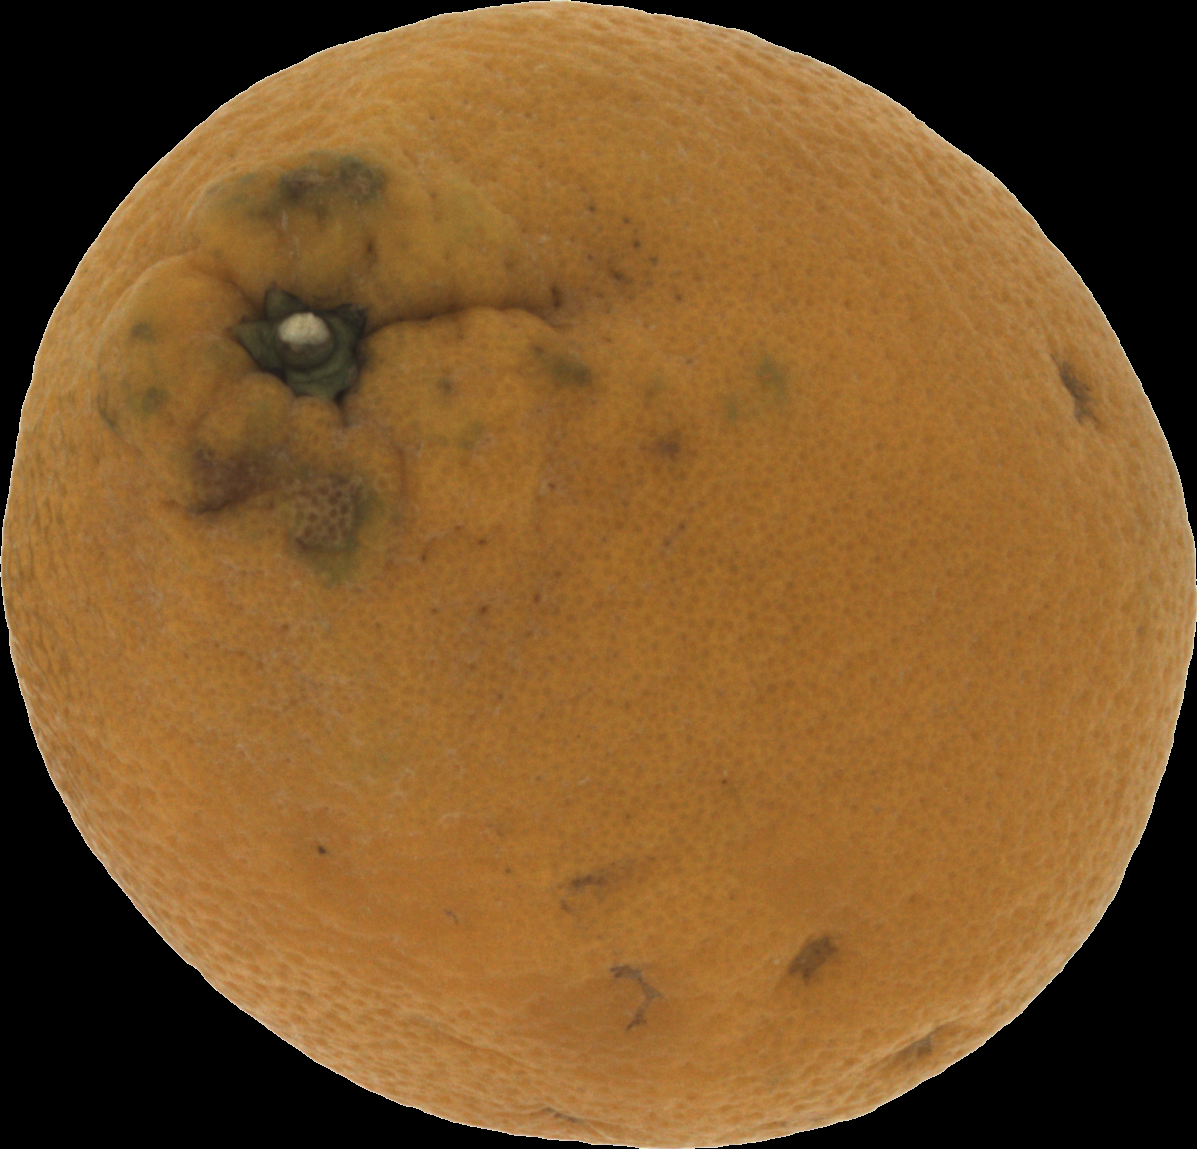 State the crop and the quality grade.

orange, bad
